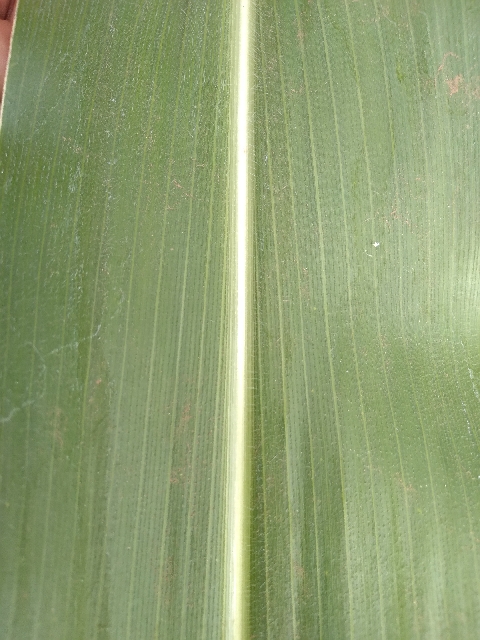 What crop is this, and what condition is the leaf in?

maize, healthy
